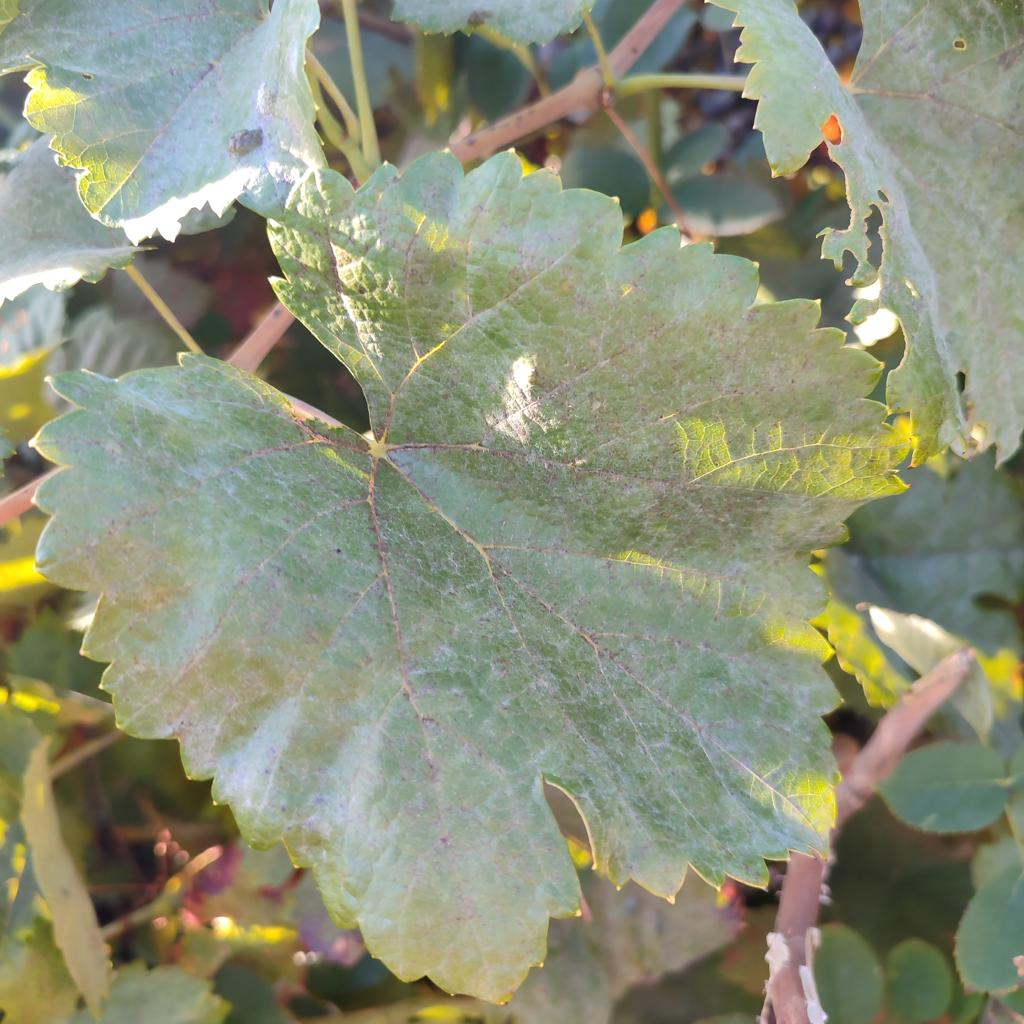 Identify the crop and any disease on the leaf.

grapevine, powdery mildew
